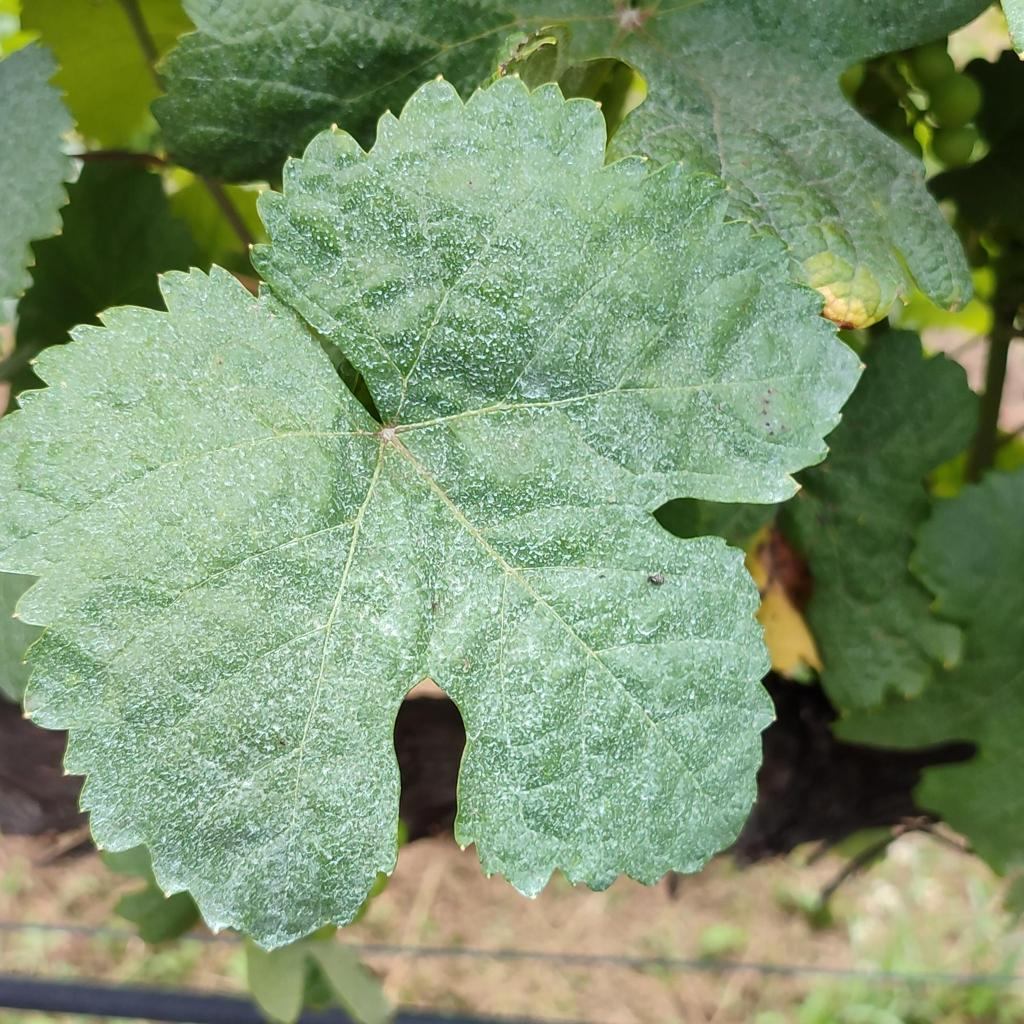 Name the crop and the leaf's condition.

grapevine, healthy
